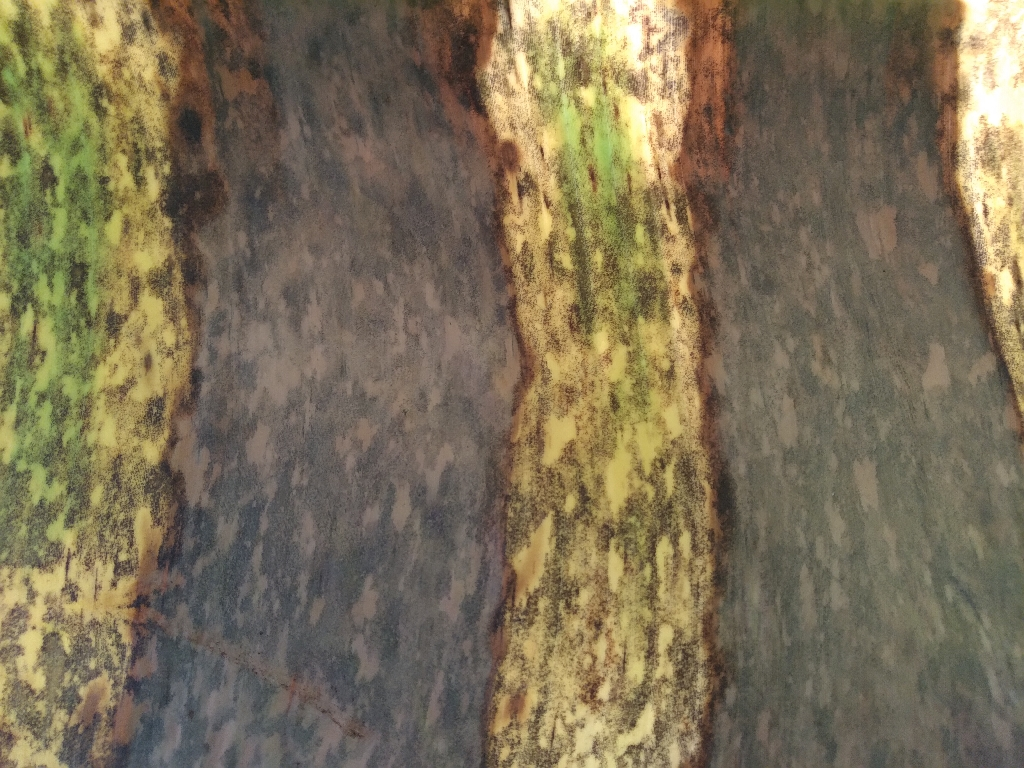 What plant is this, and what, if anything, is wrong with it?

banana, black sigatoka
